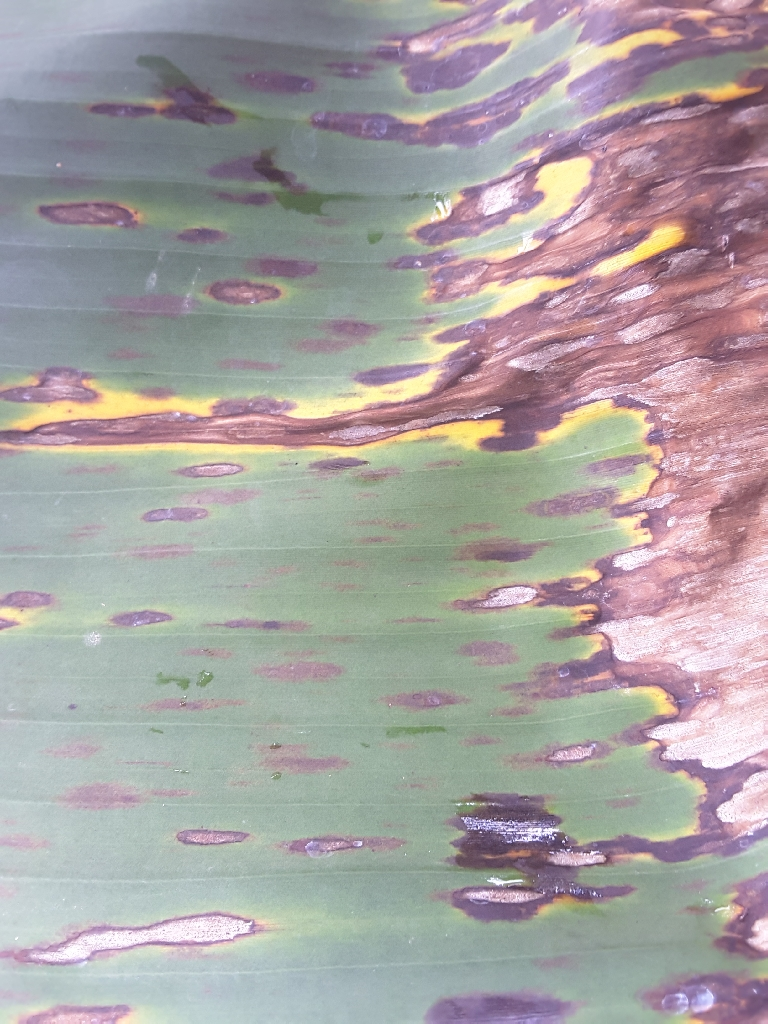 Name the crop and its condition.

banana, black sigatoka
